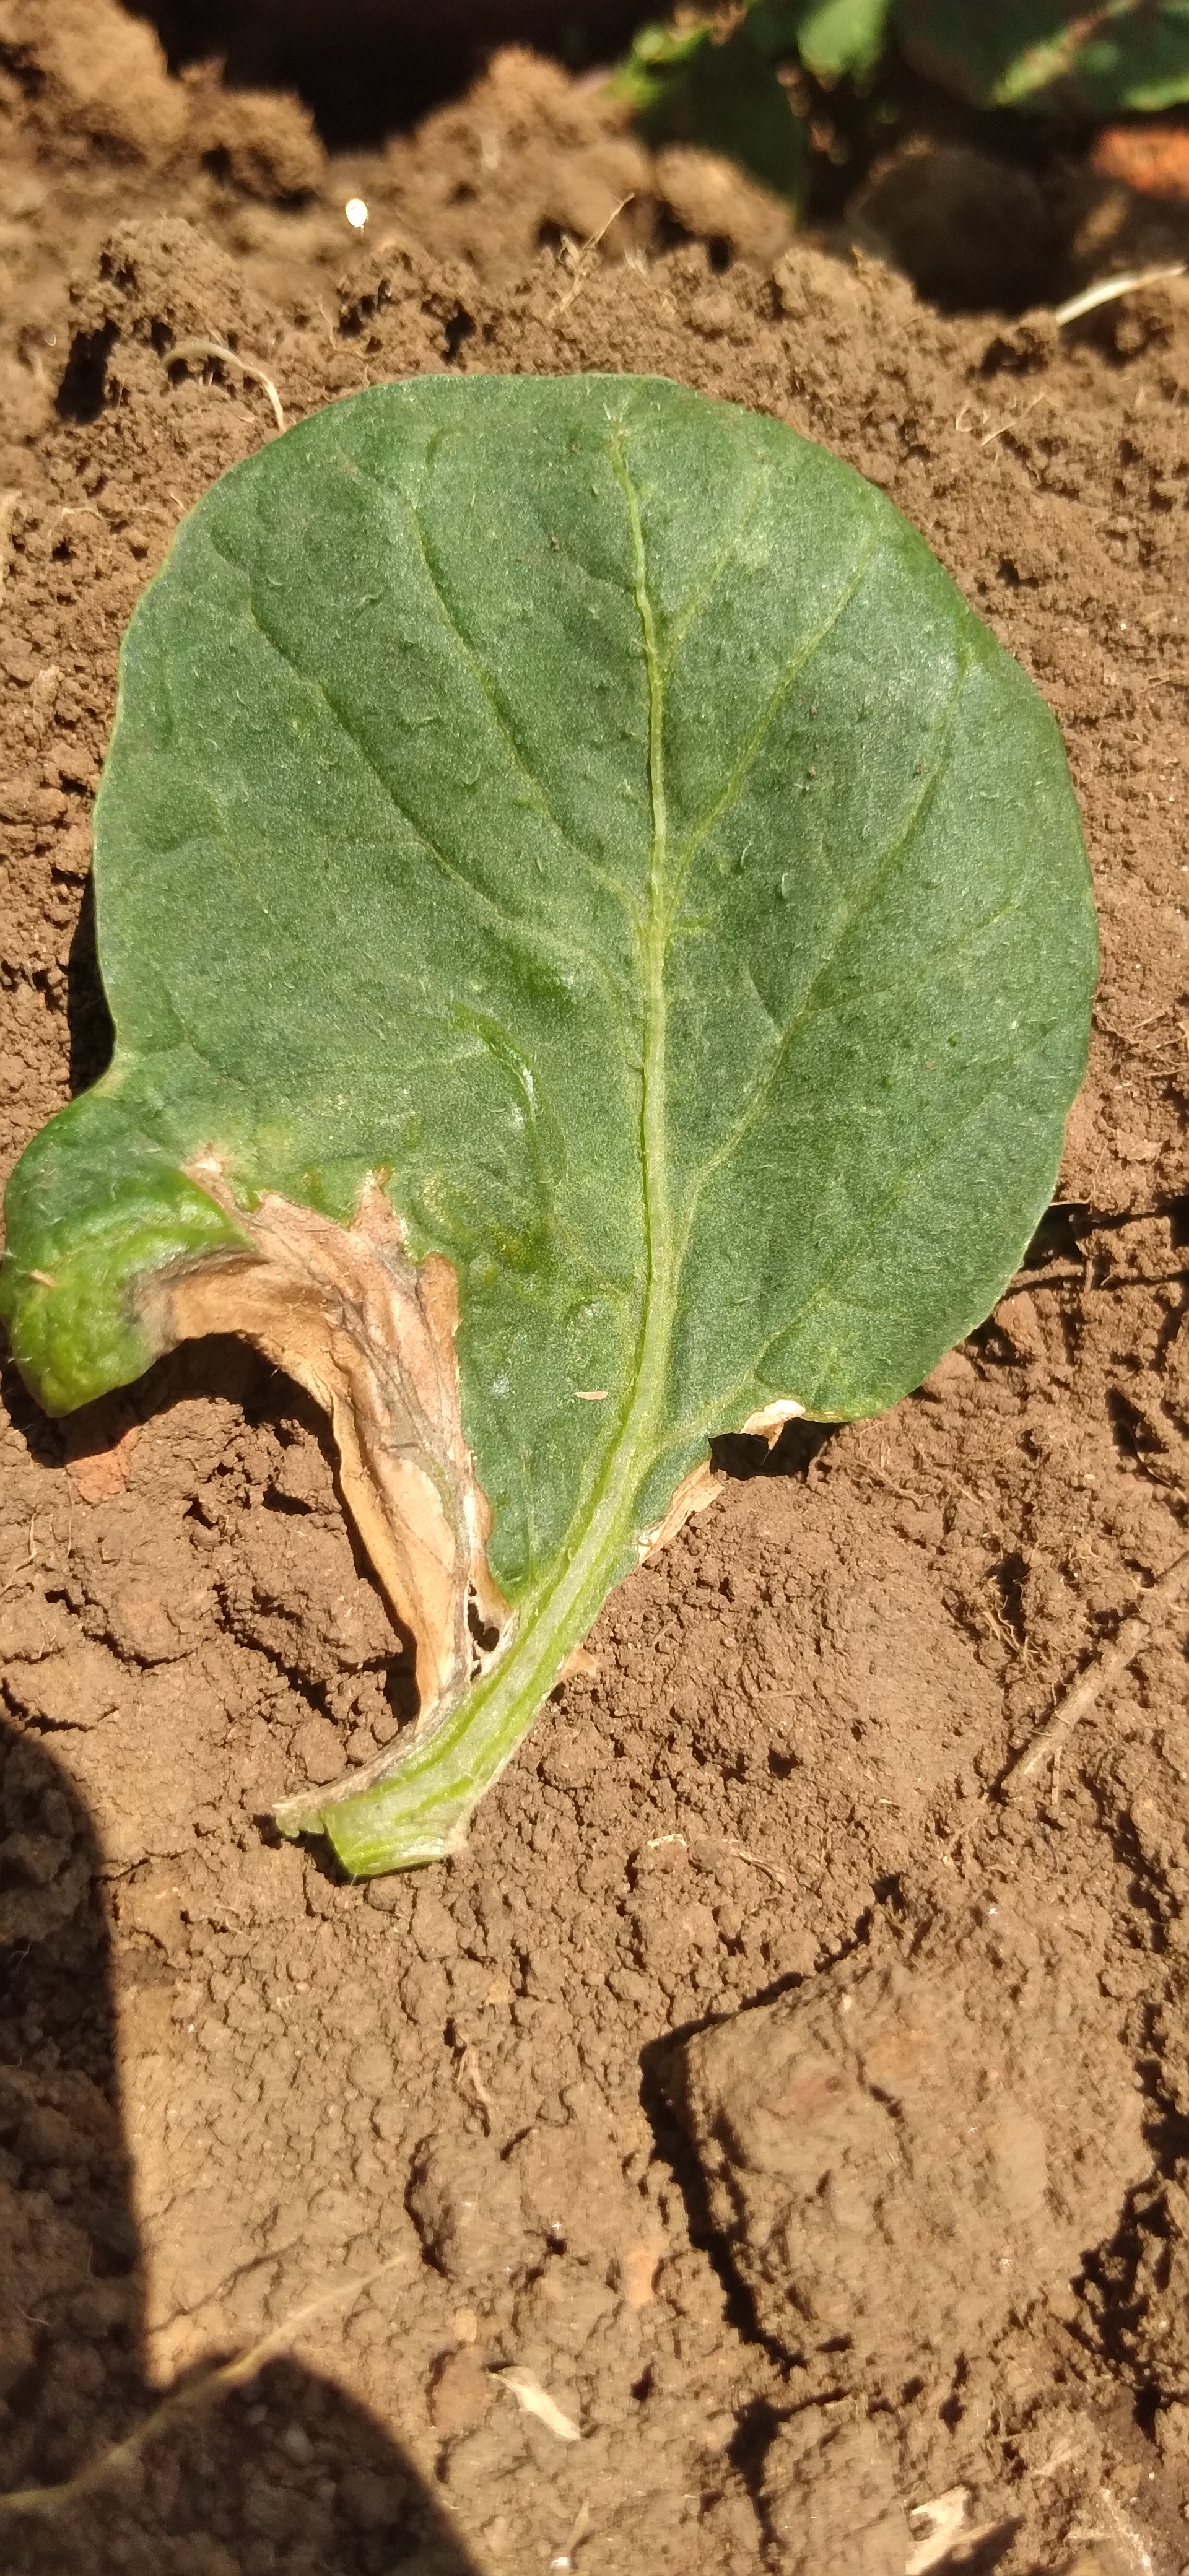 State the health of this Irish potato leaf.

early blight
